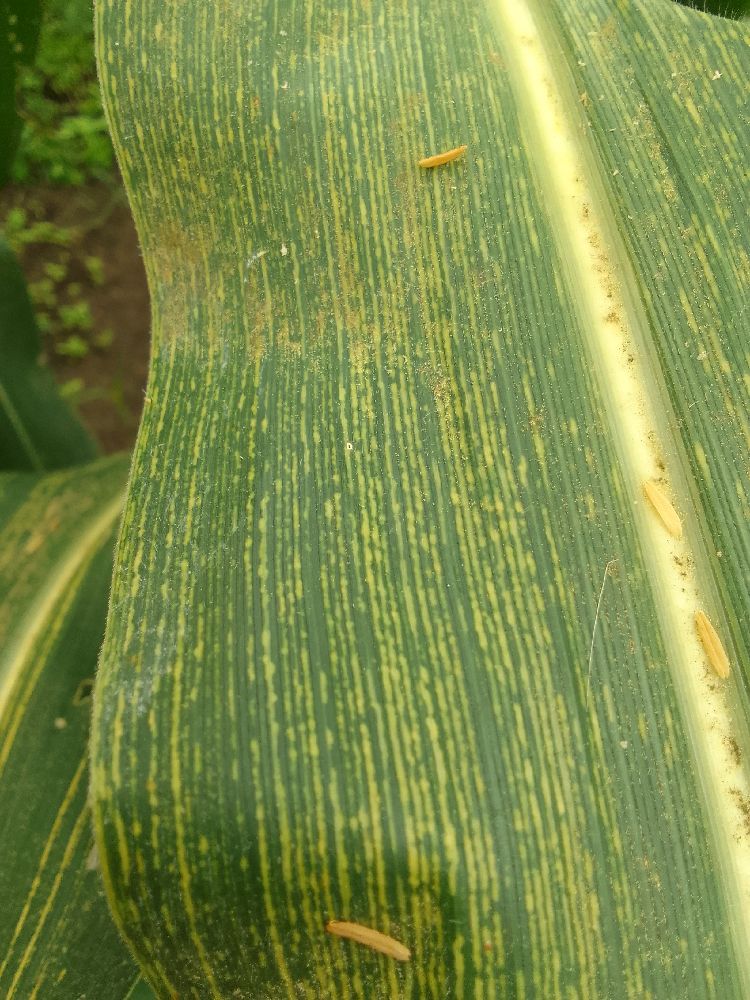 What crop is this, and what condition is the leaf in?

maize, maize streak virus
